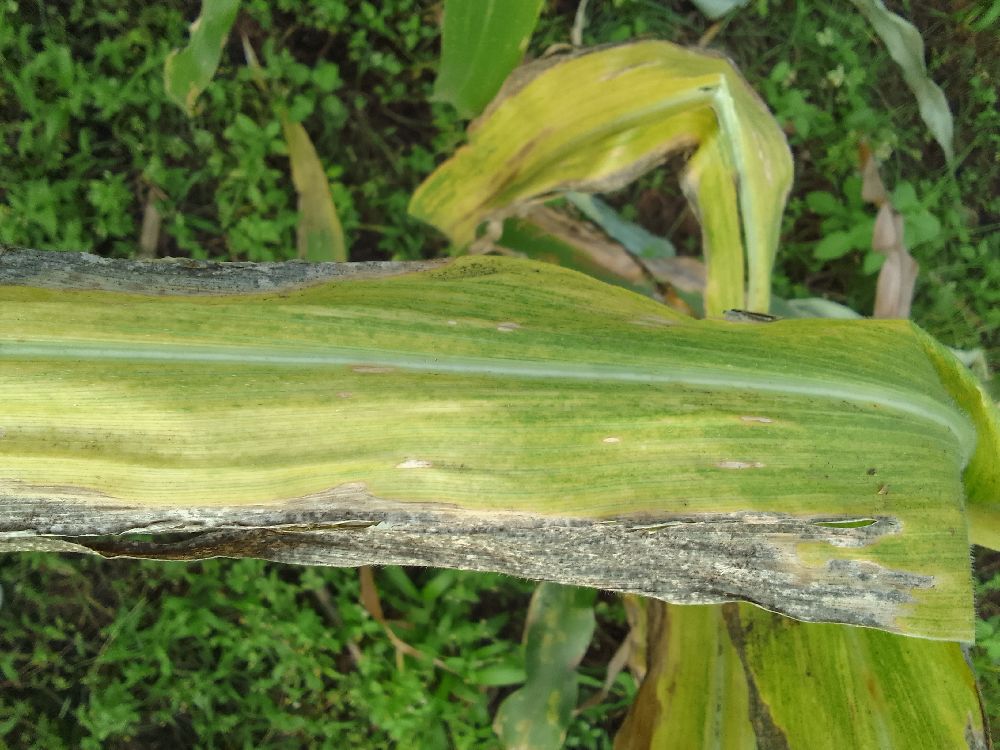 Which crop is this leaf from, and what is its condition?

maize, maize lethal necrosis
